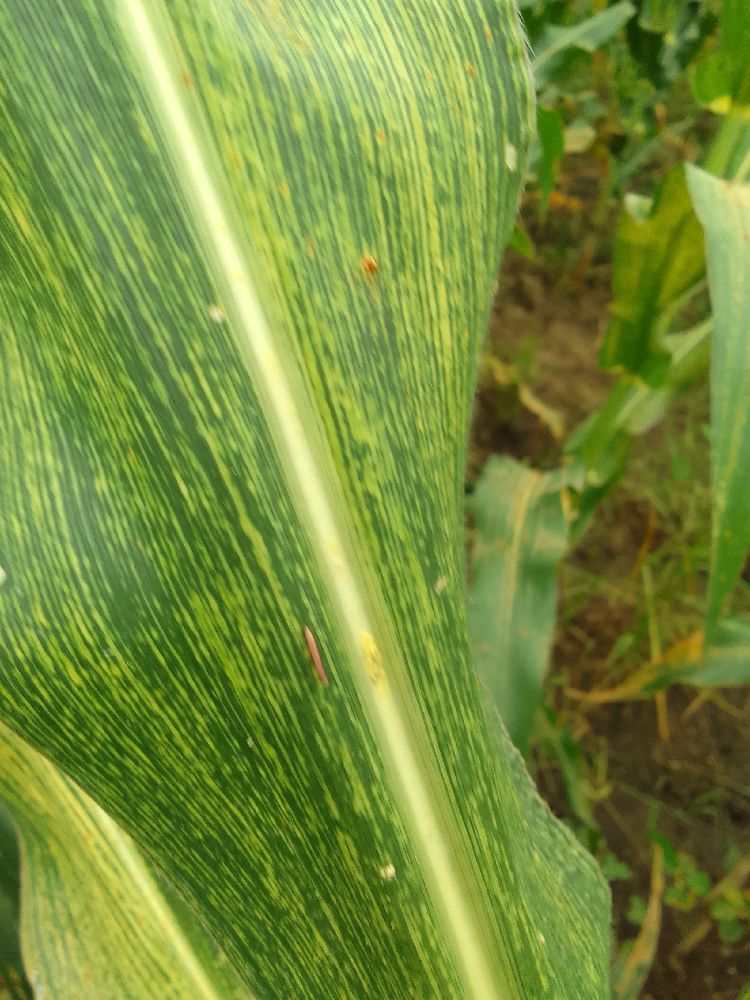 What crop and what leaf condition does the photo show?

maize, maize streak virus
